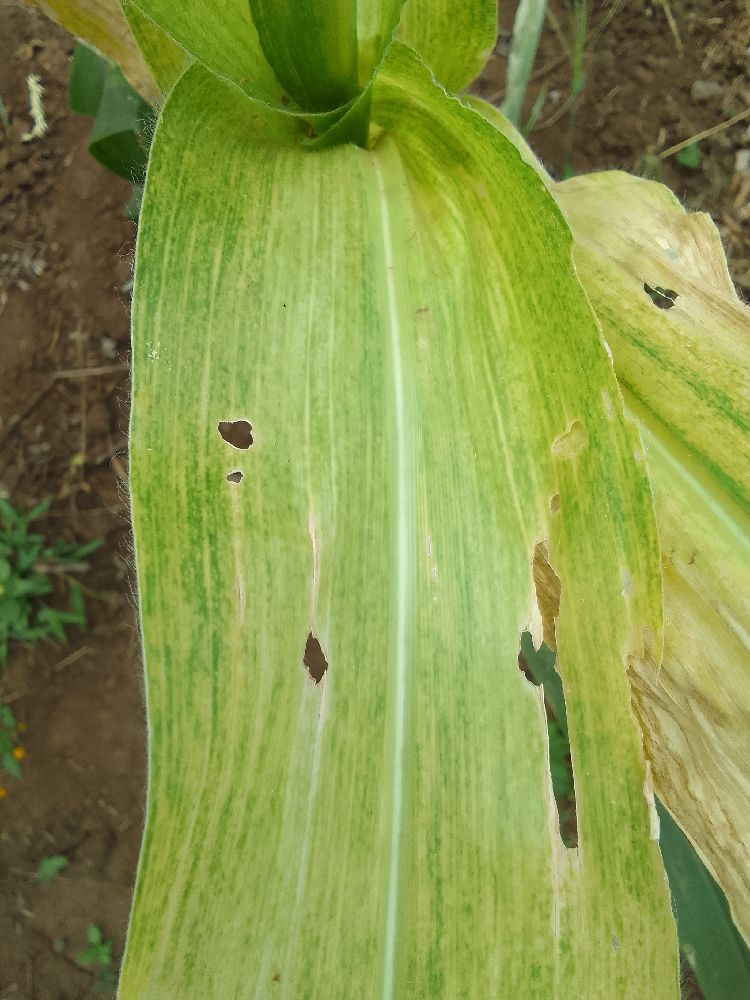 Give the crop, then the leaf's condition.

maize, maize lethal necrosis
